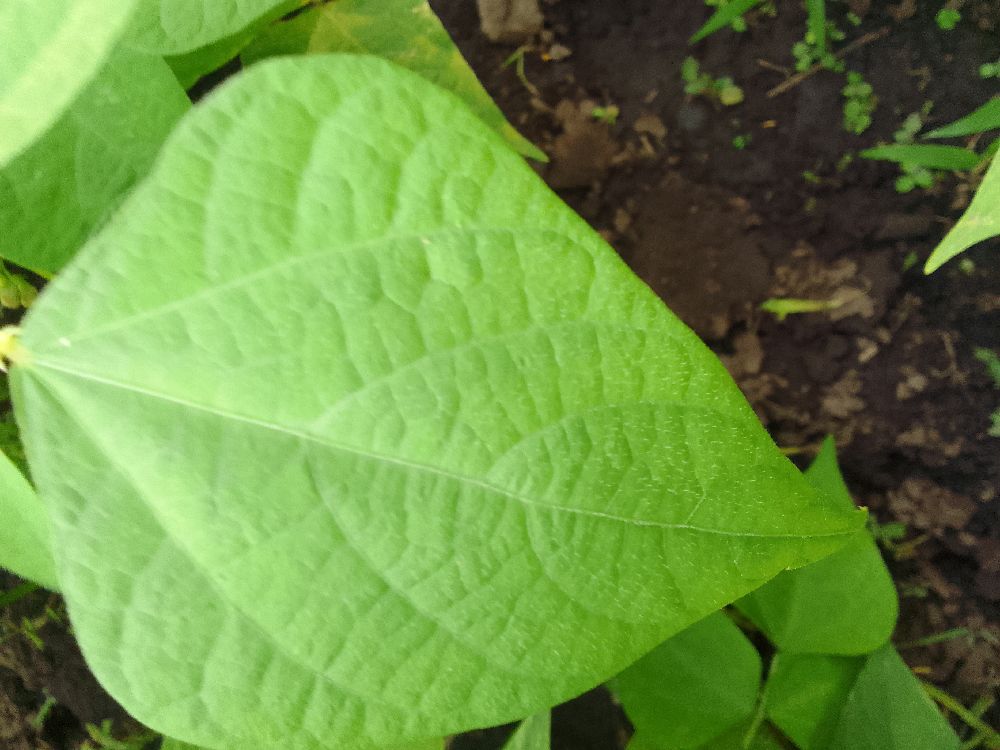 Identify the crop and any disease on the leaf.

common bean, healthy
